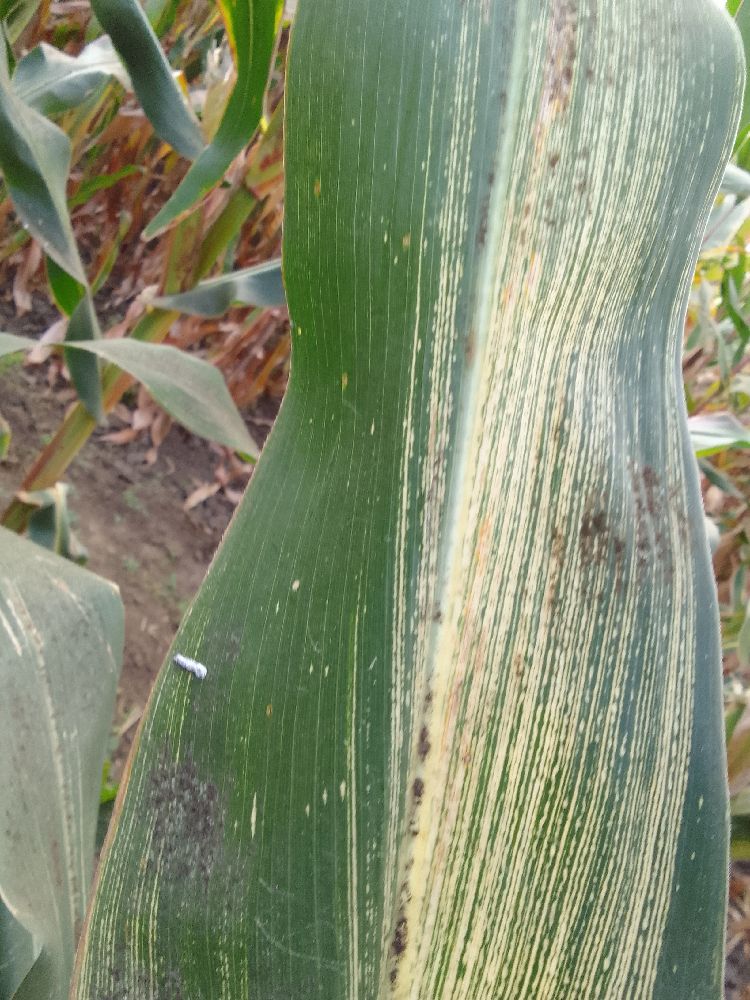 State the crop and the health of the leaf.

maize, maize streak virus
